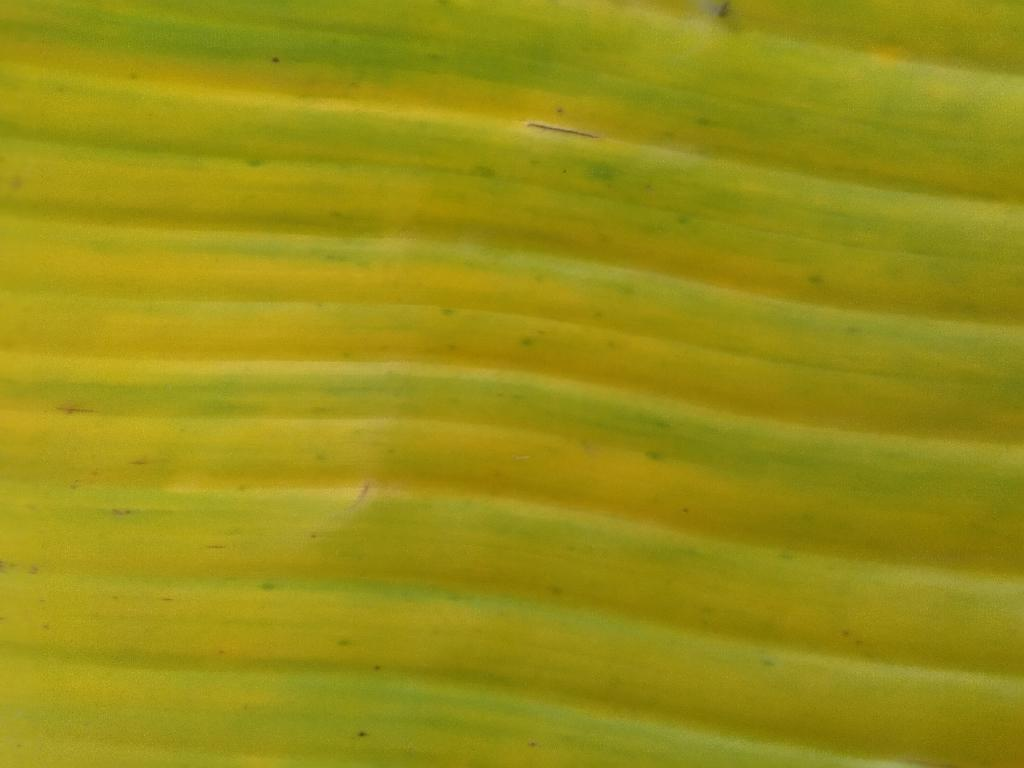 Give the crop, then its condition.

banana, fusarium wilt race 1
